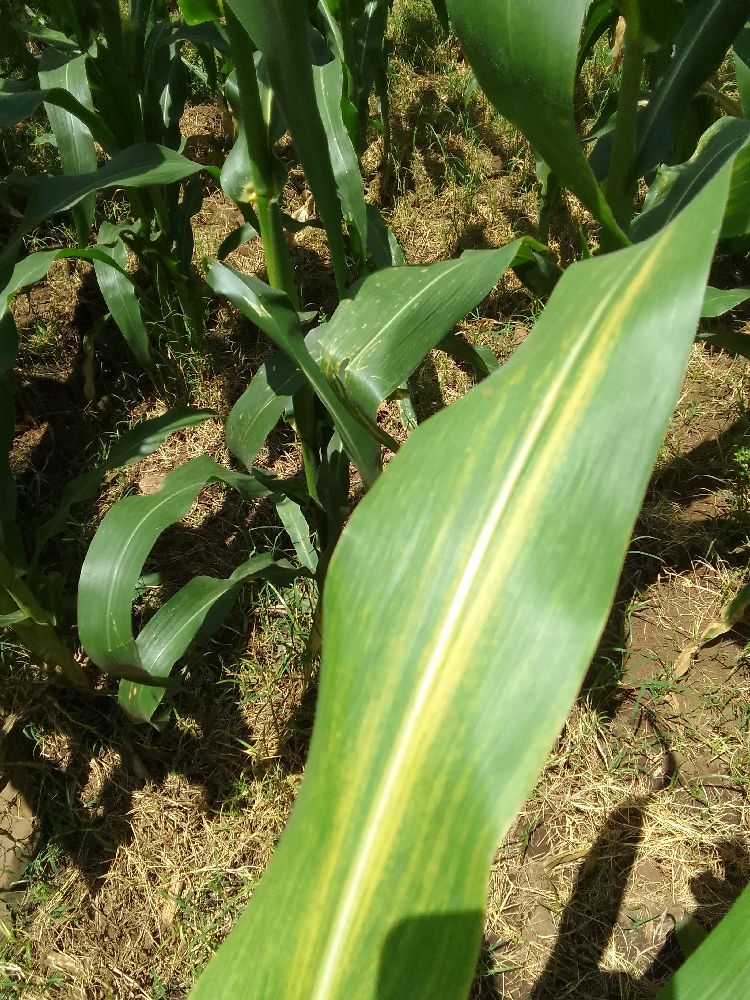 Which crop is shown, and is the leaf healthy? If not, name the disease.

maize, maize lethal necrosis
